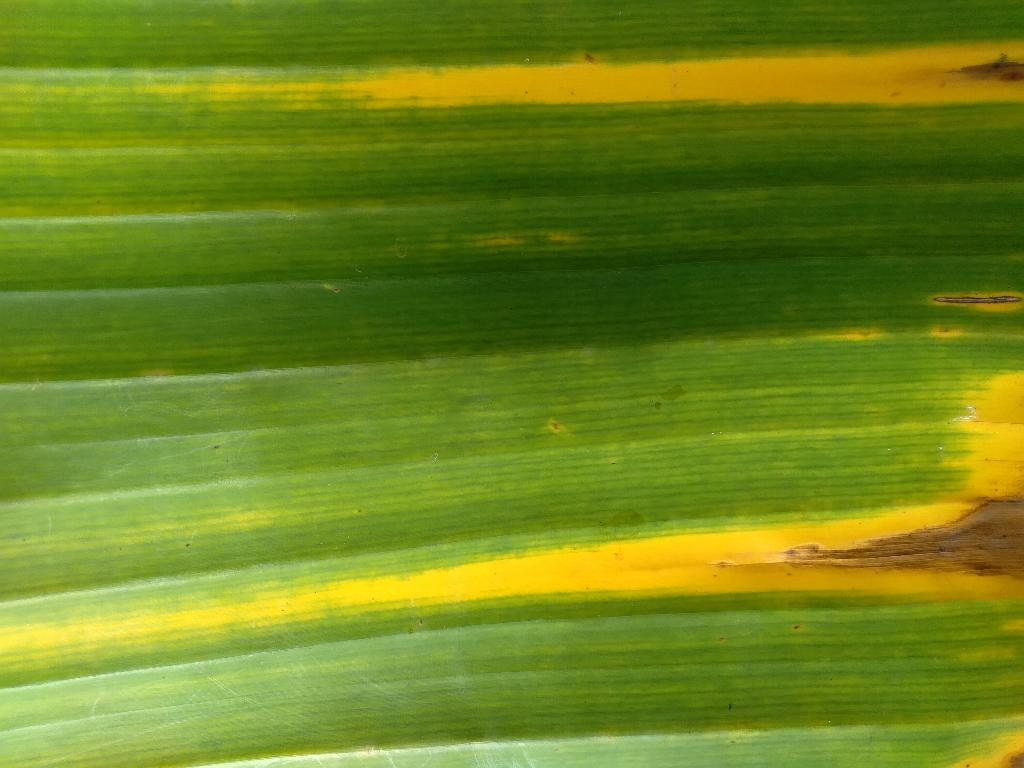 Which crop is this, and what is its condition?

banana, fusarium wilt race 1
